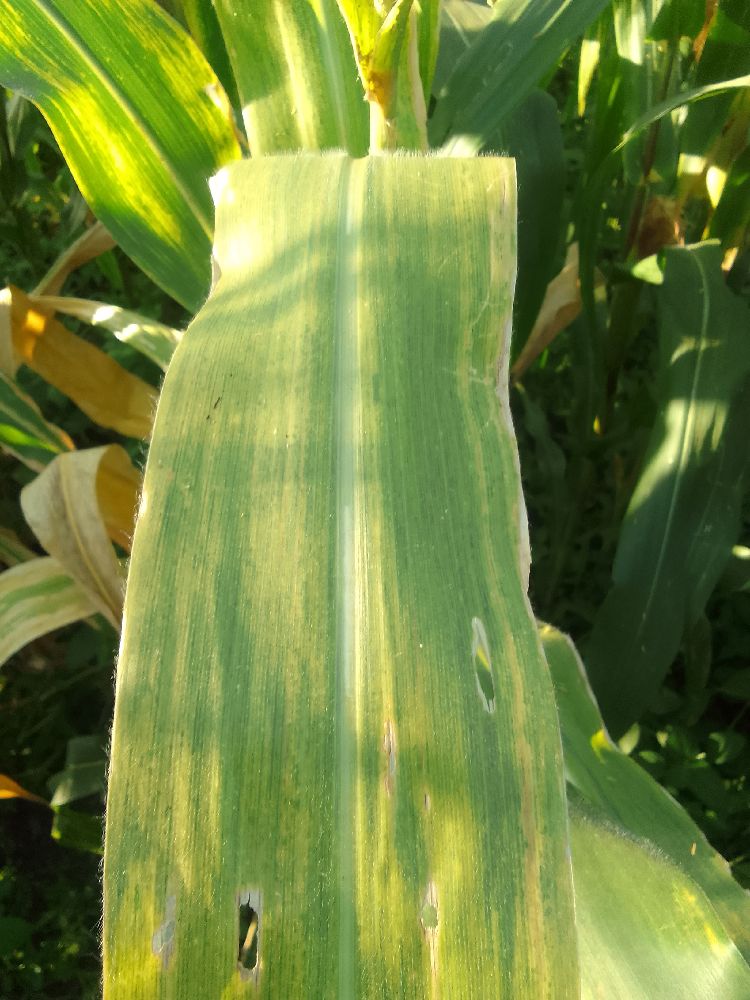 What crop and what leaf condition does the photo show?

maize, maize lethal necrosis
